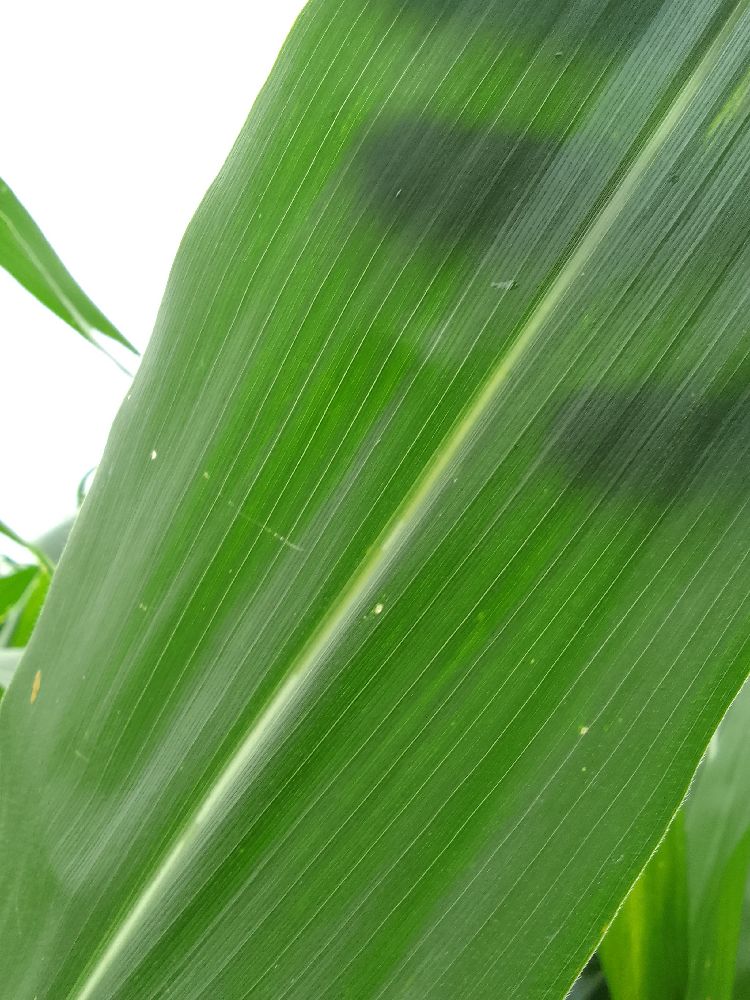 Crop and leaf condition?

maize, healthy
